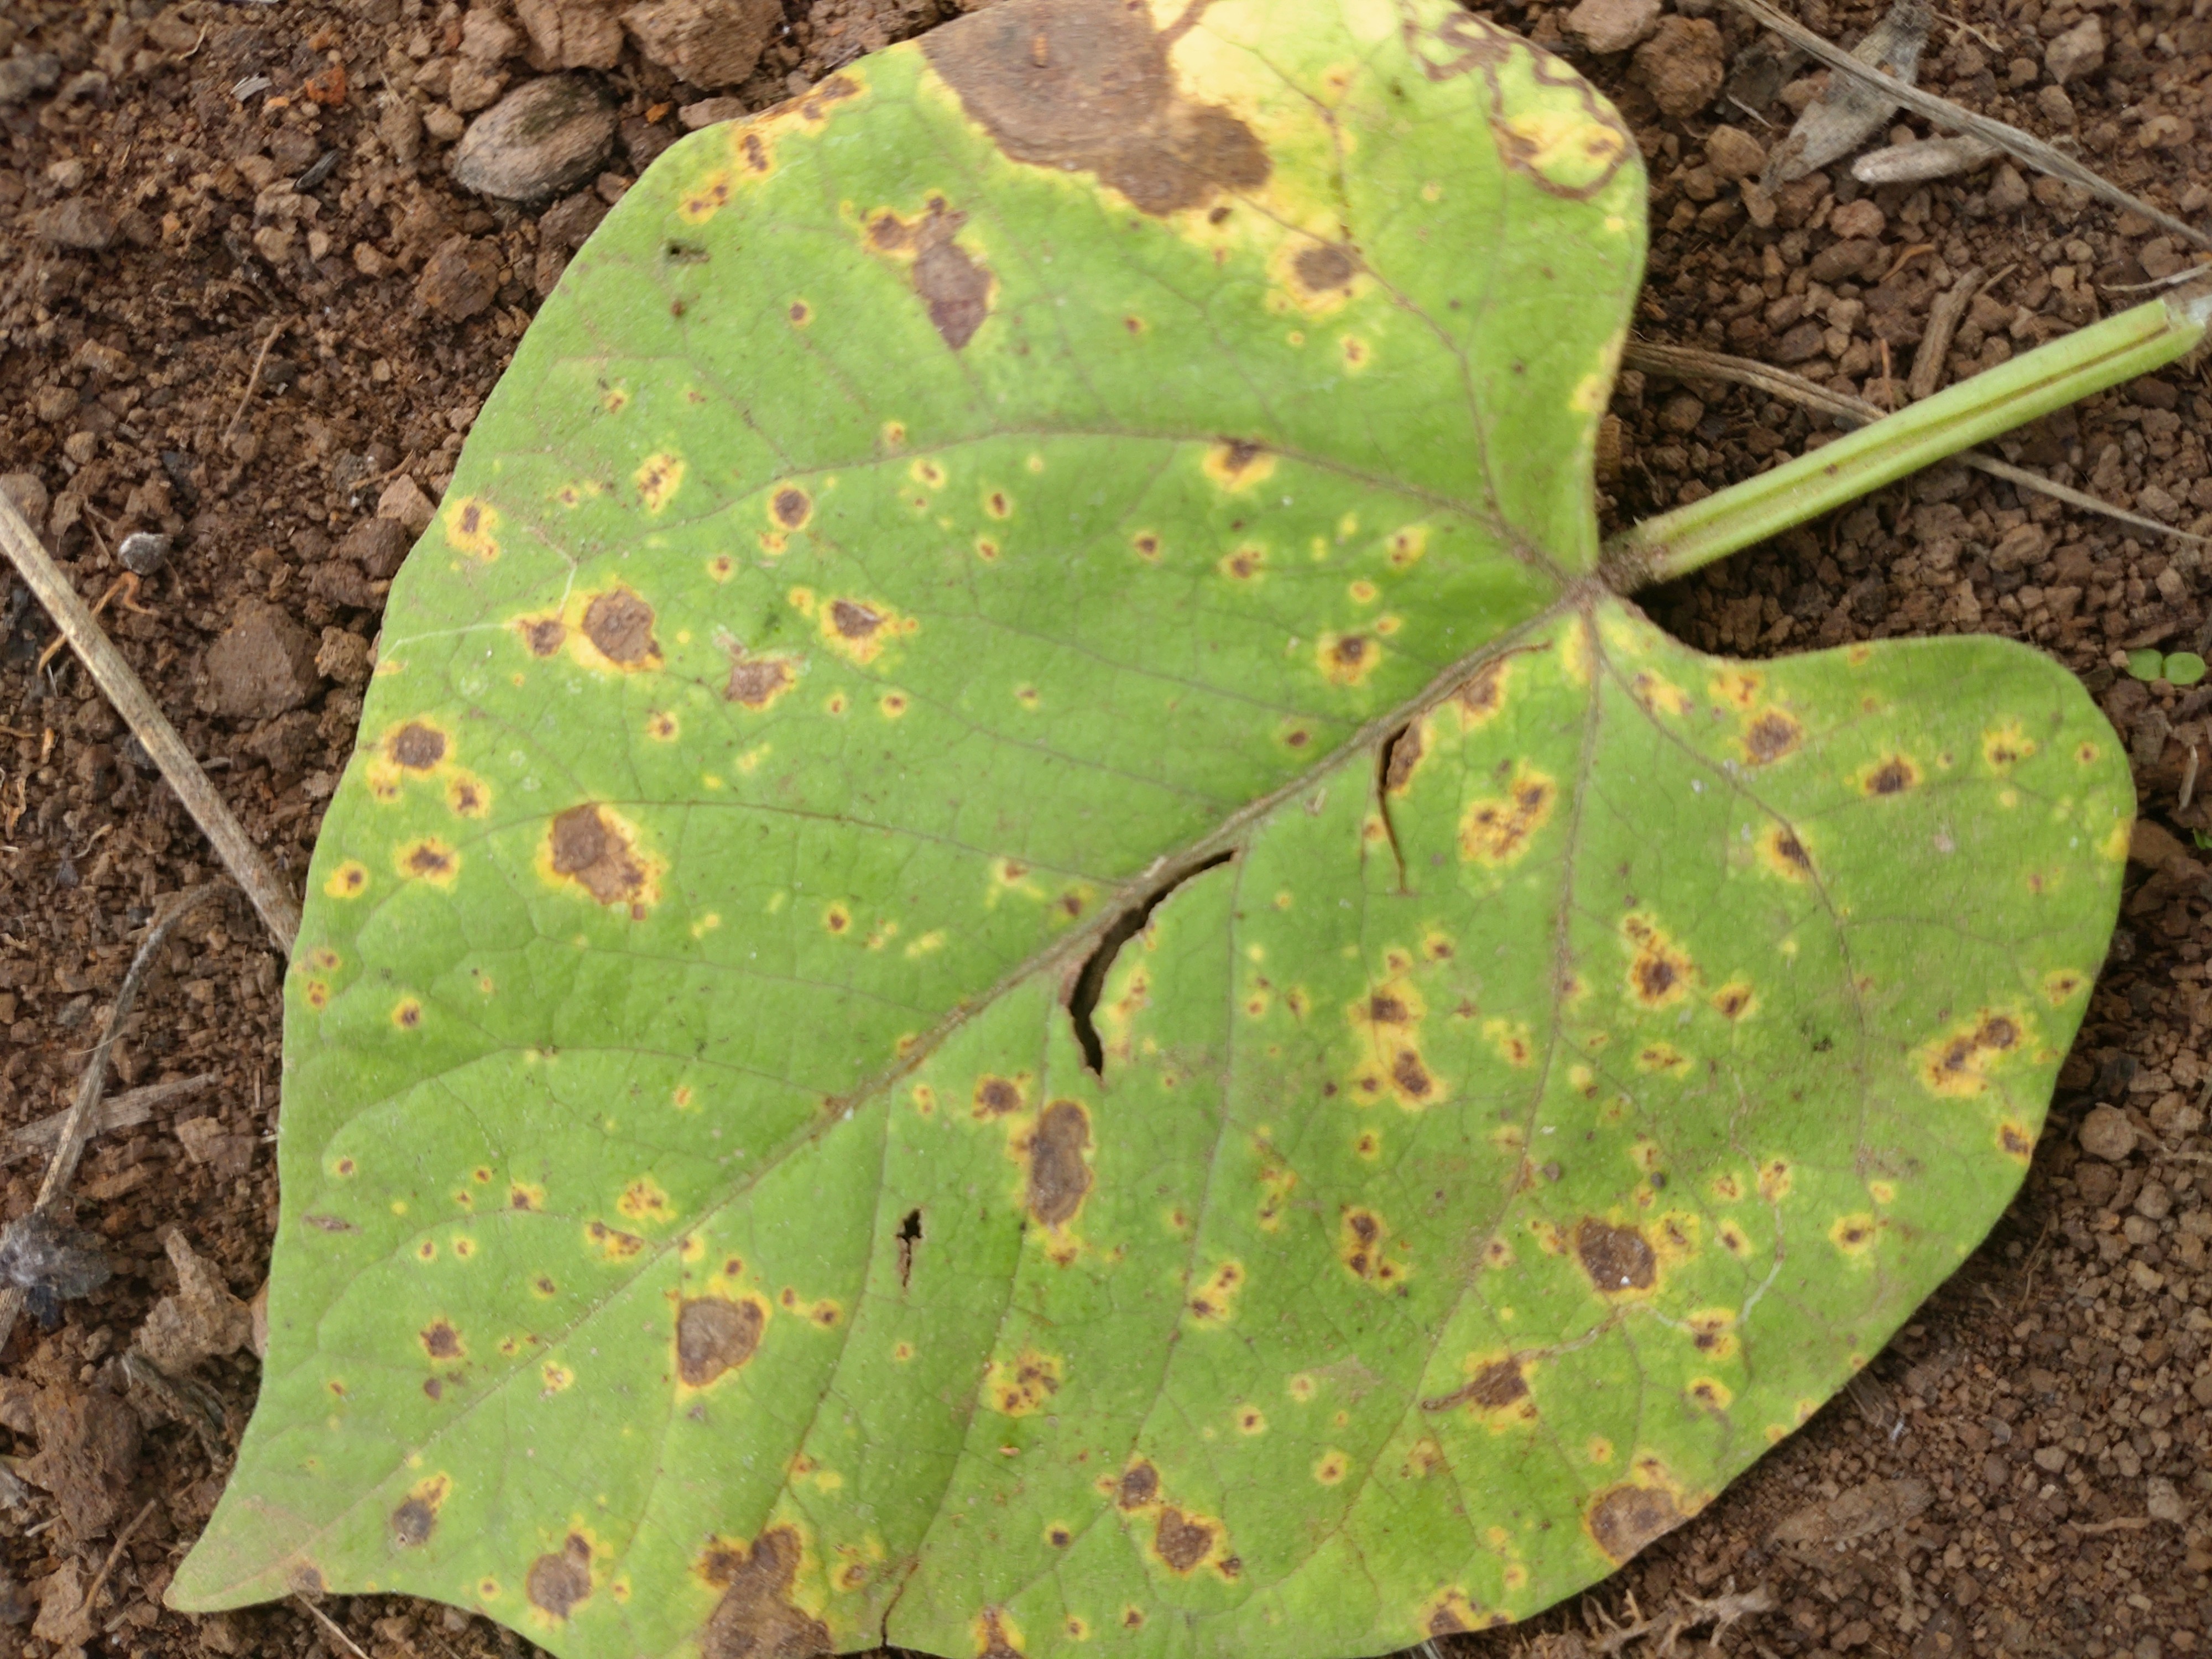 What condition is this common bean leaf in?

rust
